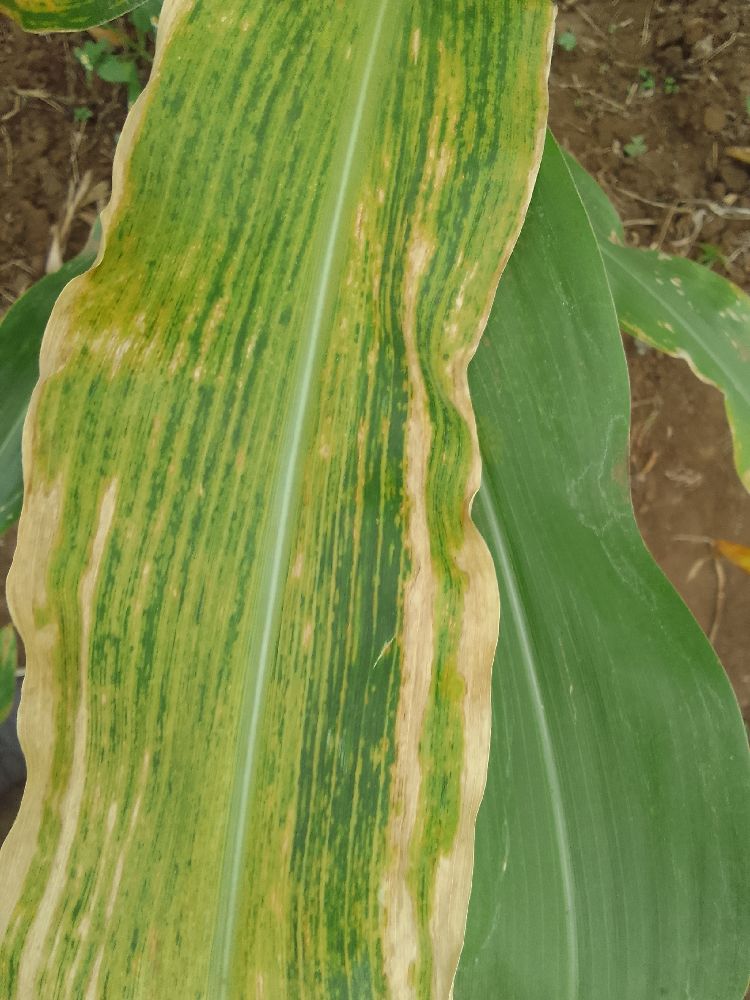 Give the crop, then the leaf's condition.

maize, maize lethal necrosis
